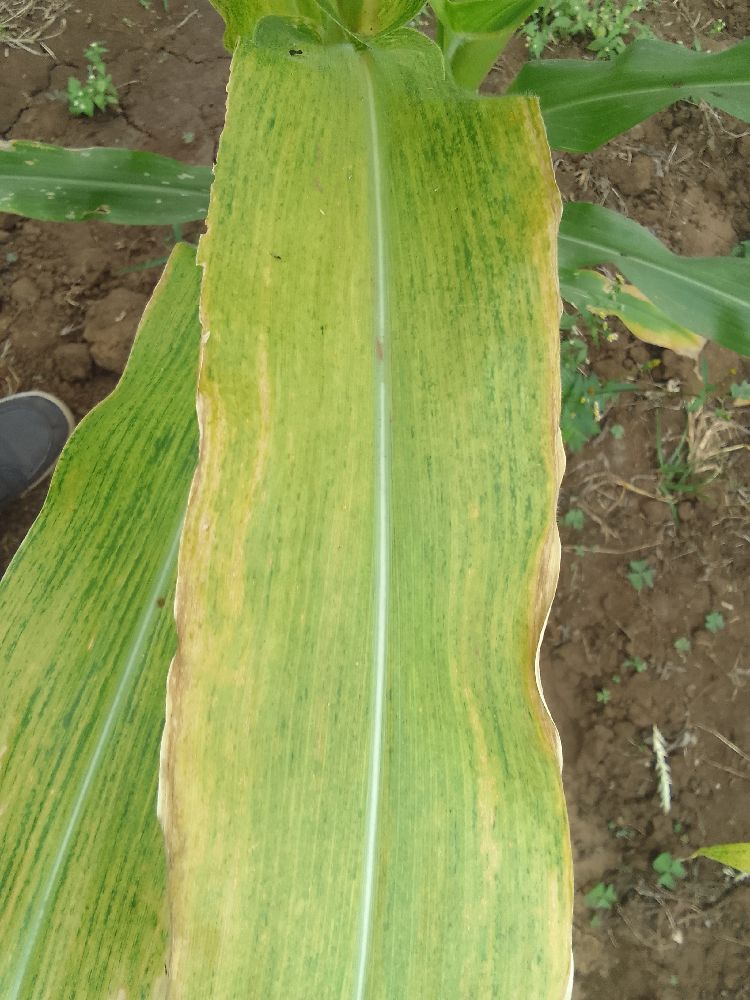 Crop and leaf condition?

maize, maize lethal necrosis
